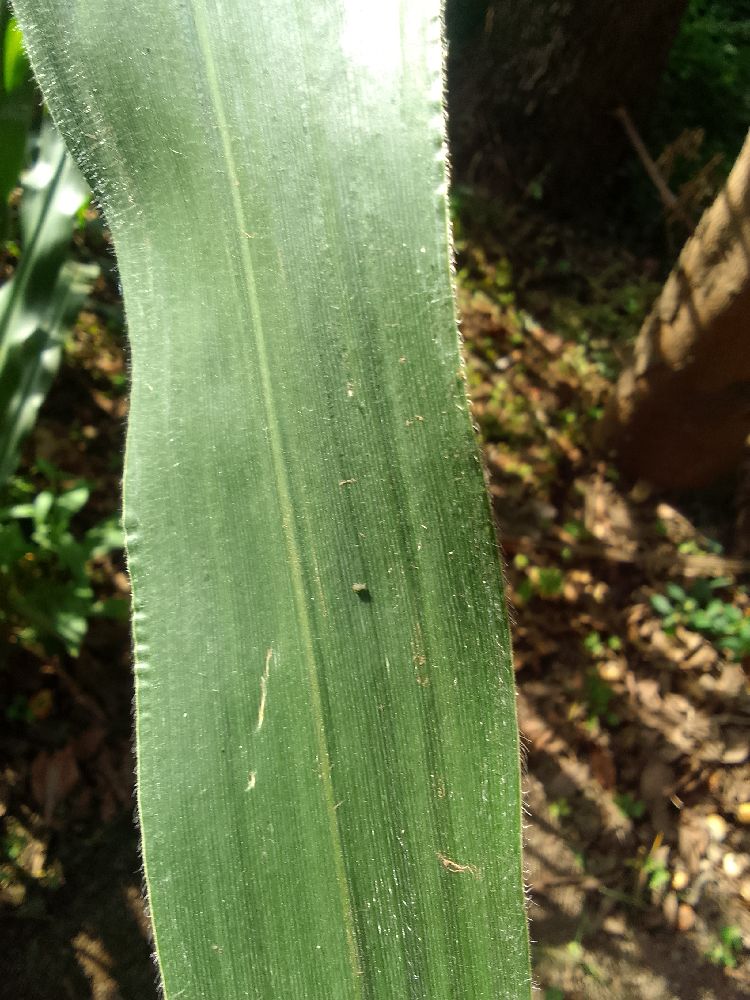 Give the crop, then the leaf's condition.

maize, healthy
